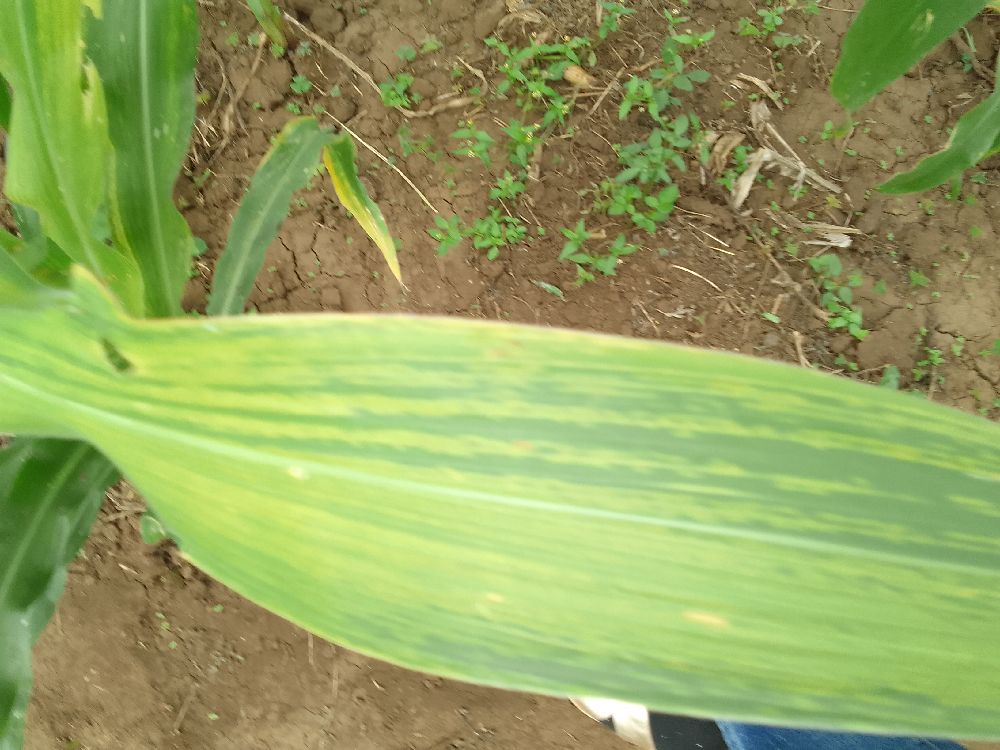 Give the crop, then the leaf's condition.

maize, maize lethal necrosis
